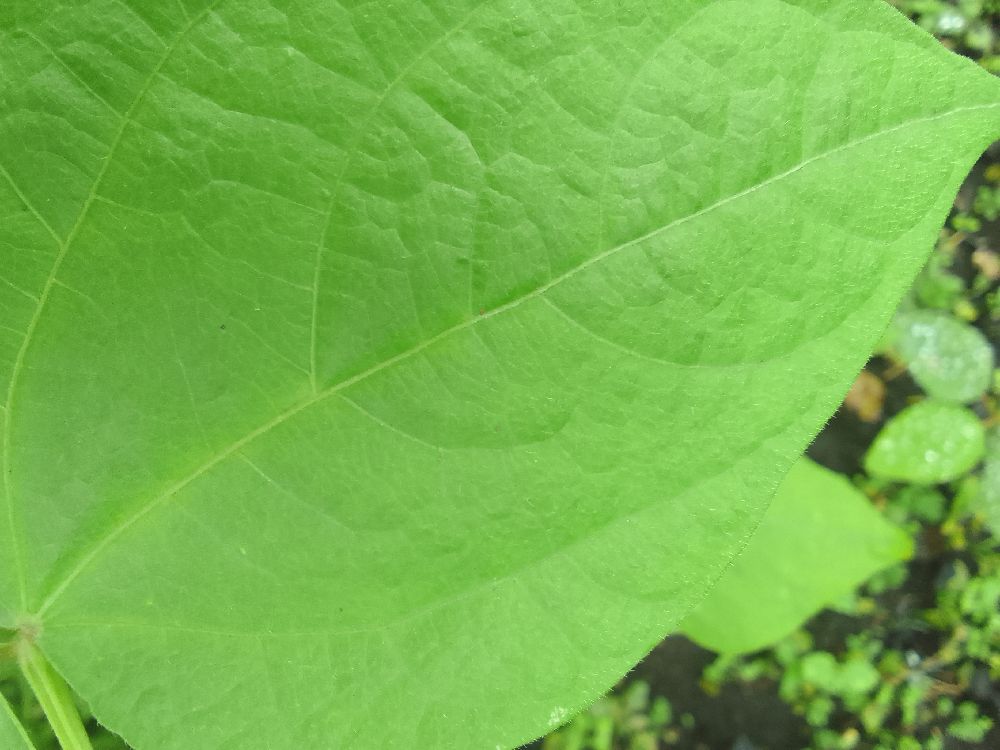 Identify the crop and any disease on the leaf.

common bean, healthy
